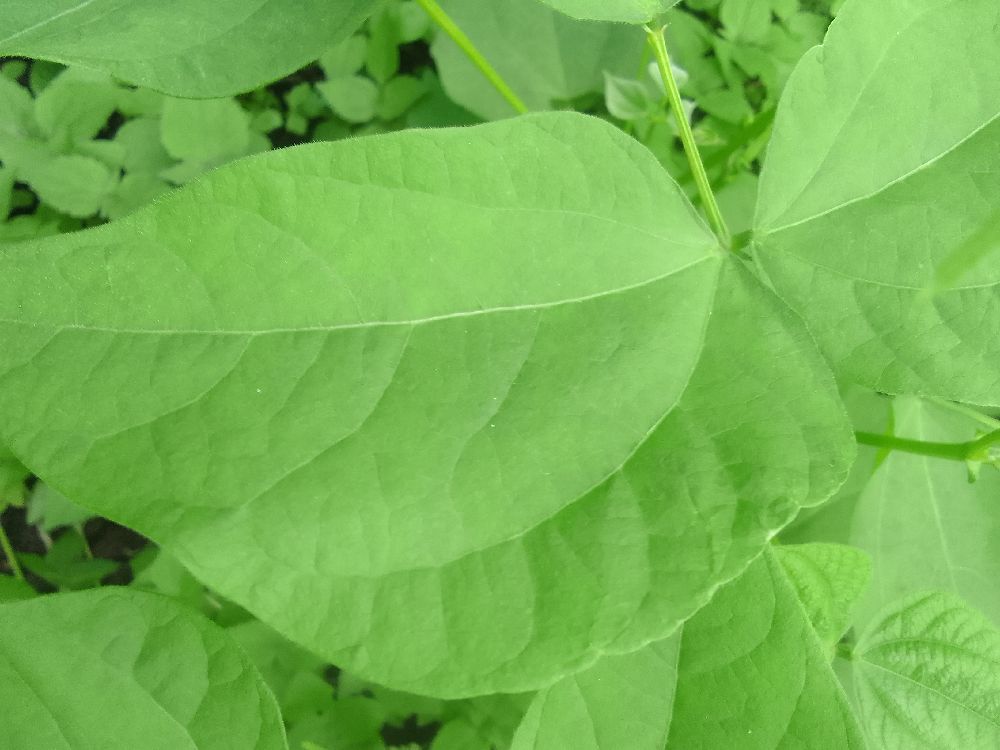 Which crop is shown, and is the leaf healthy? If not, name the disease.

common bean, healthy
